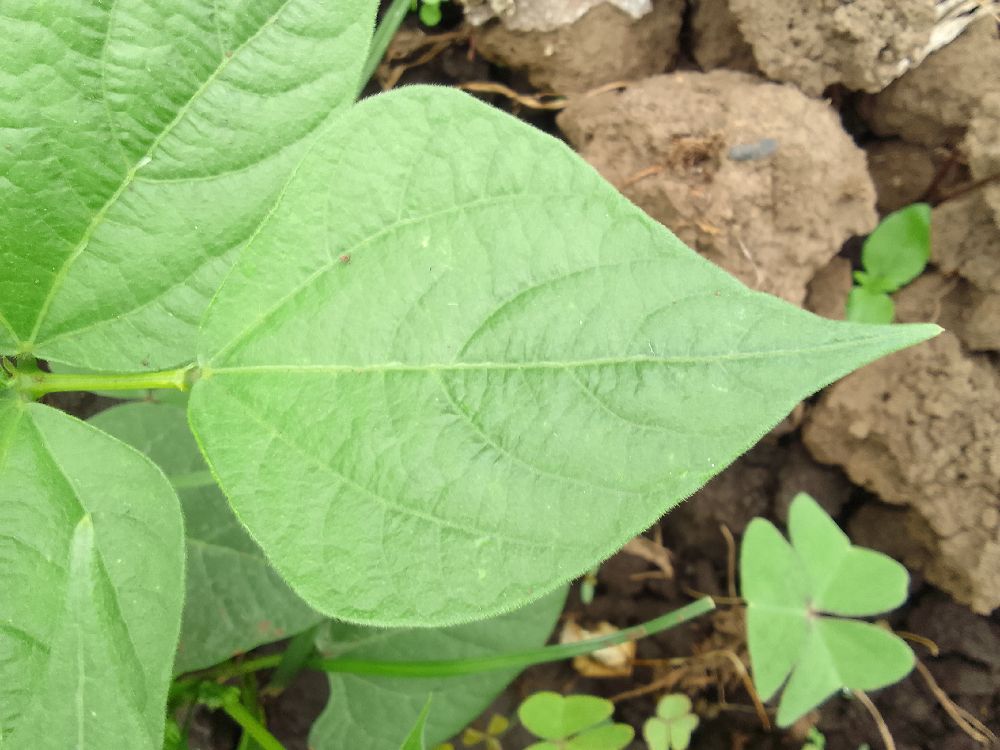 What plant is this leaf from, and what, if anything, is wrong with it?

common bean, healthy
